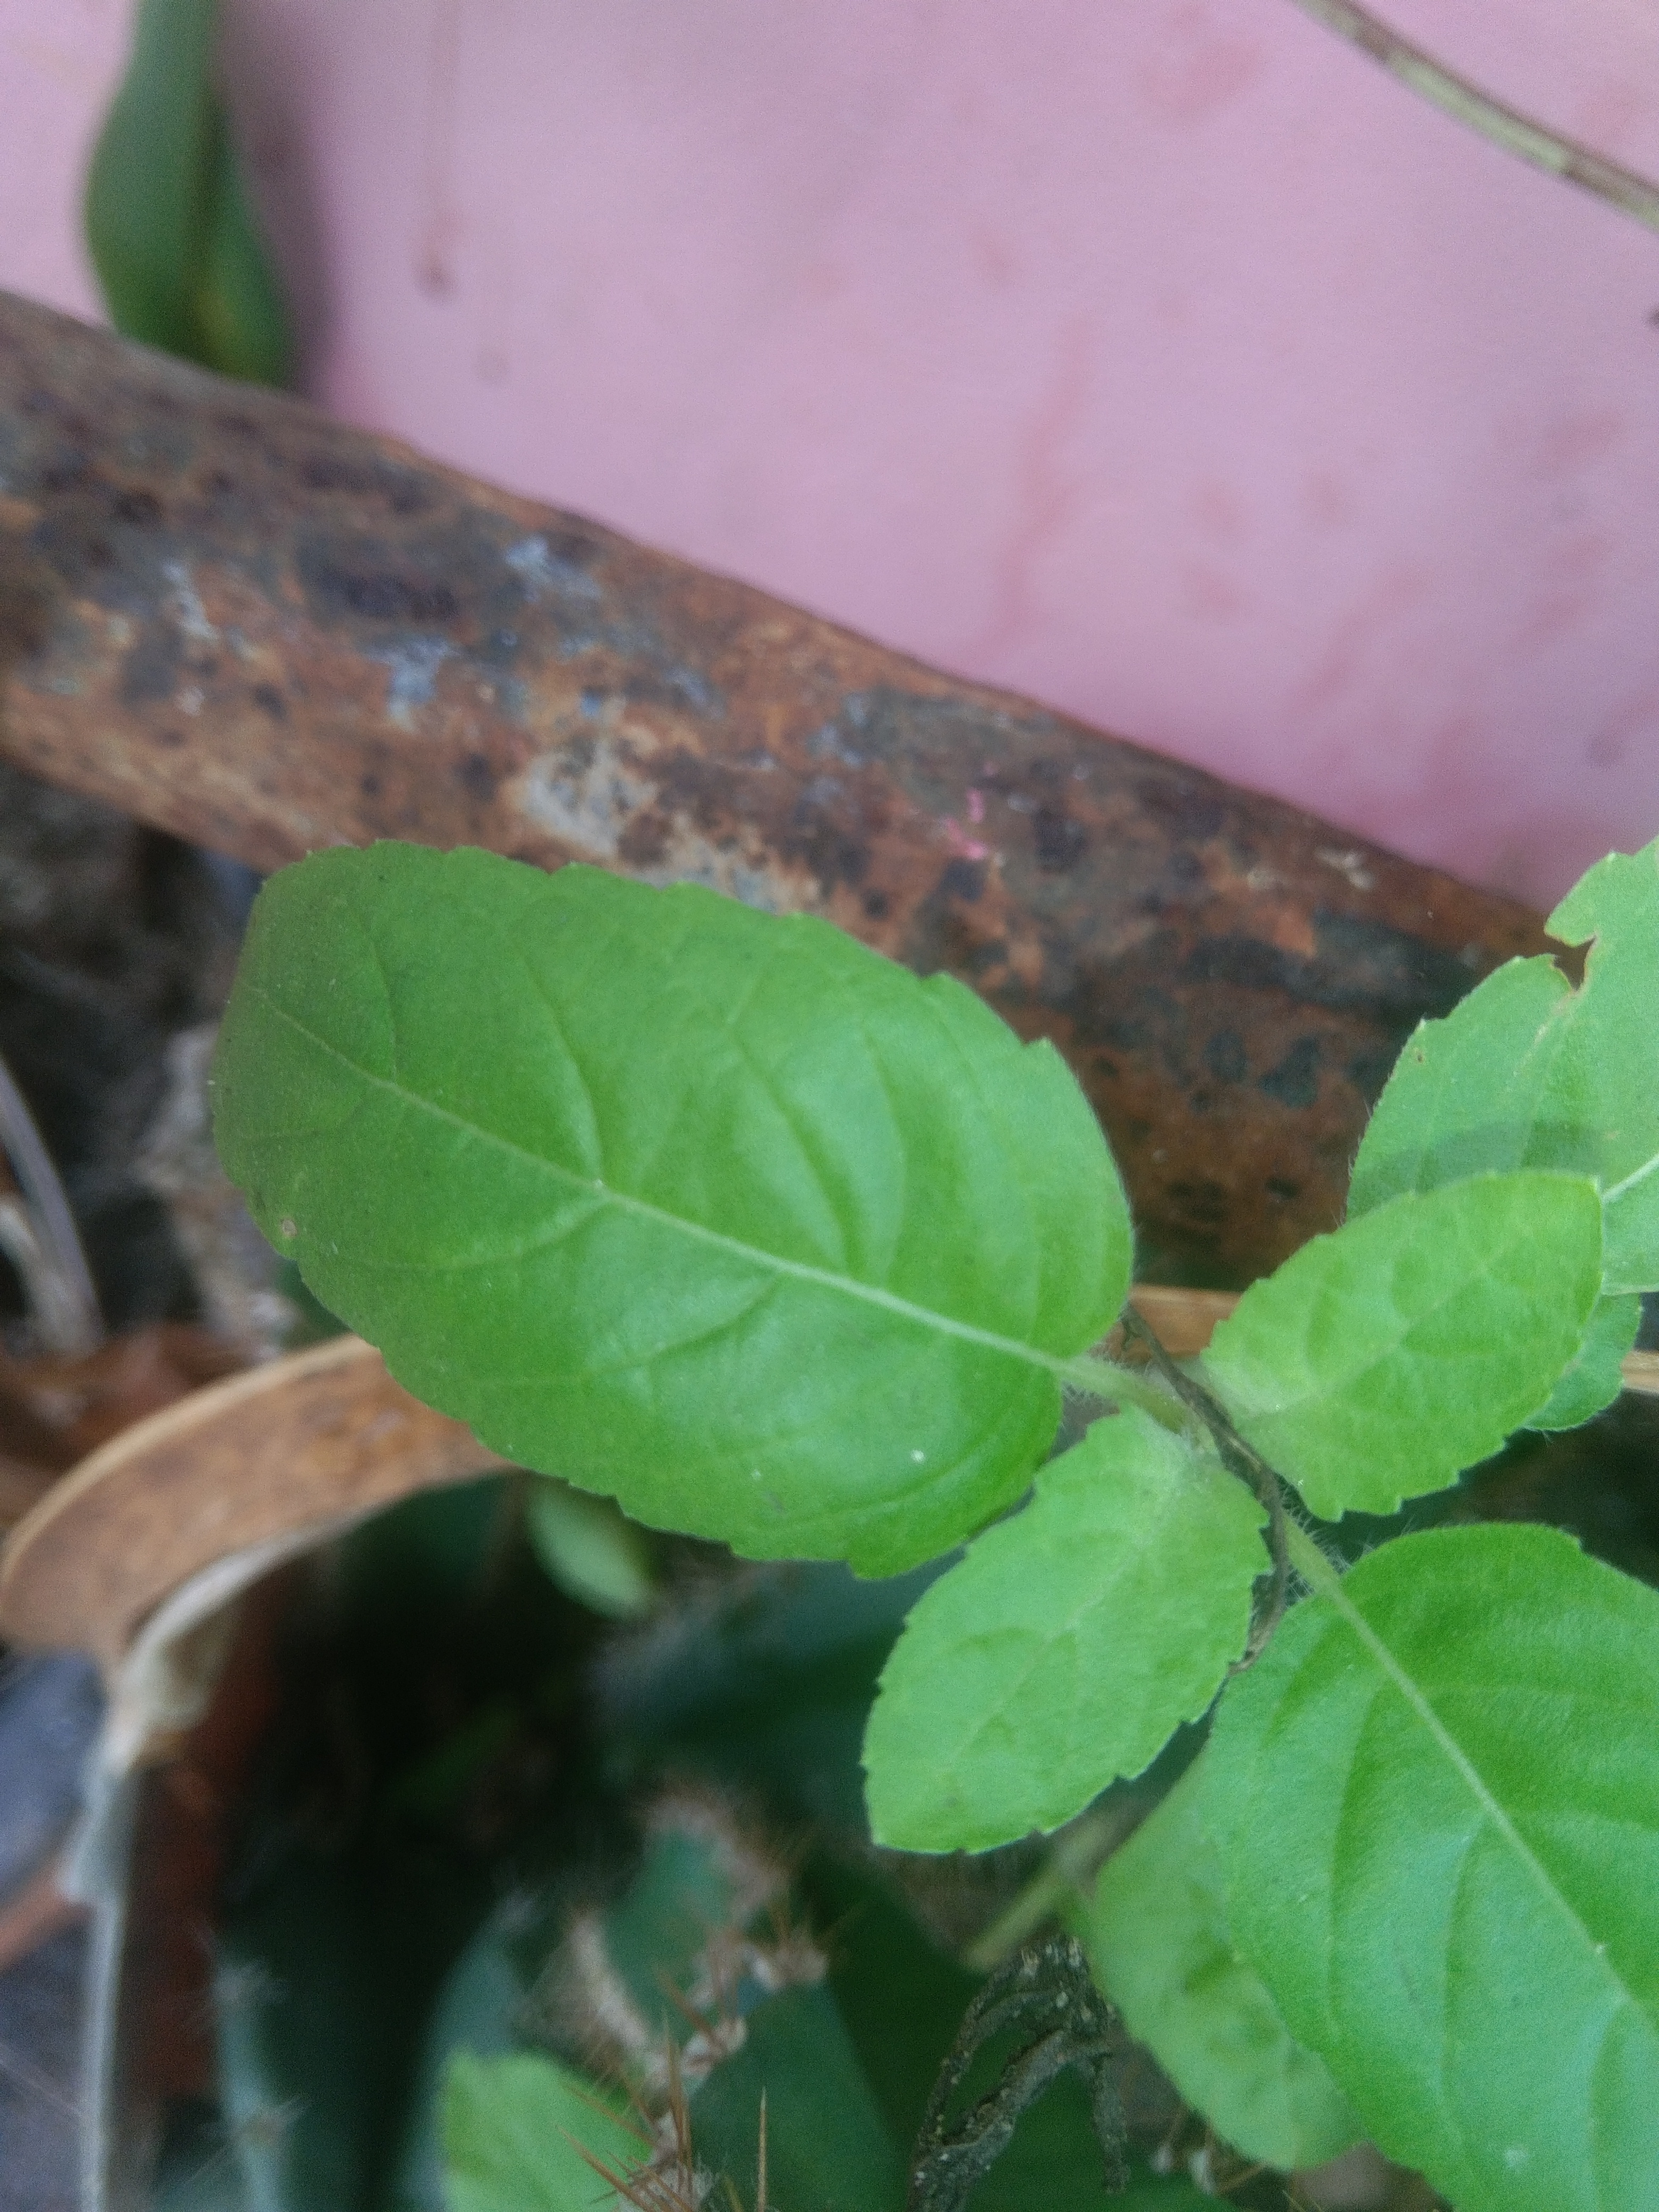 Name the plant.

tulshi
